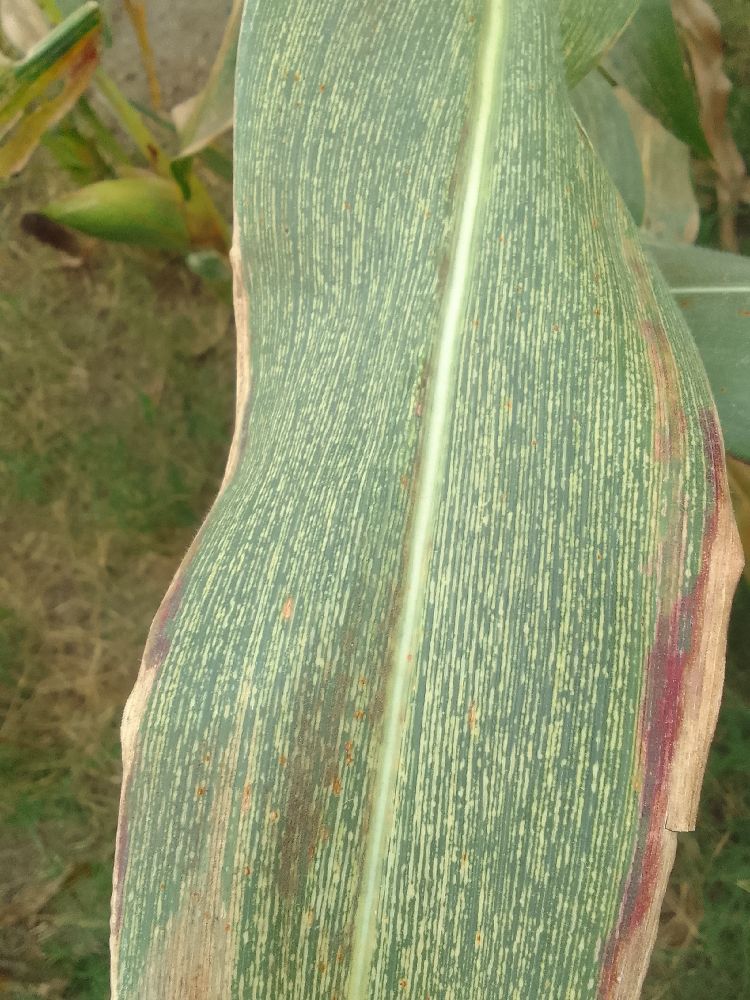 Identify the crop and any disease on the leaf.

maize, maize streak virus
